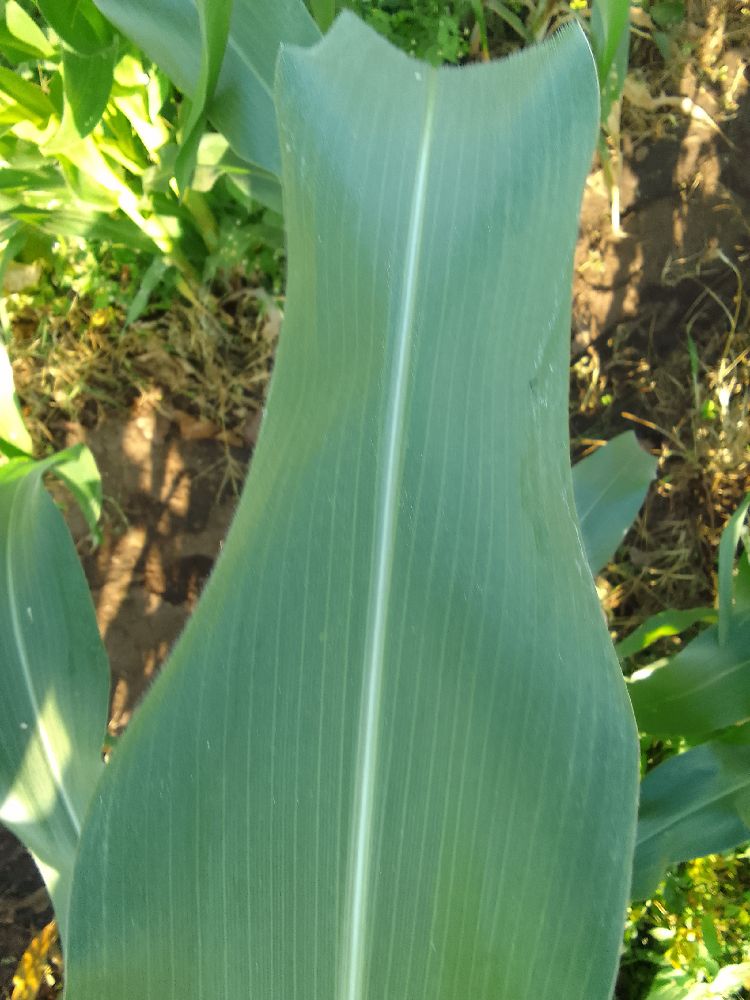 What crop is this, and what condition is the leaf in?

maize, healthy
